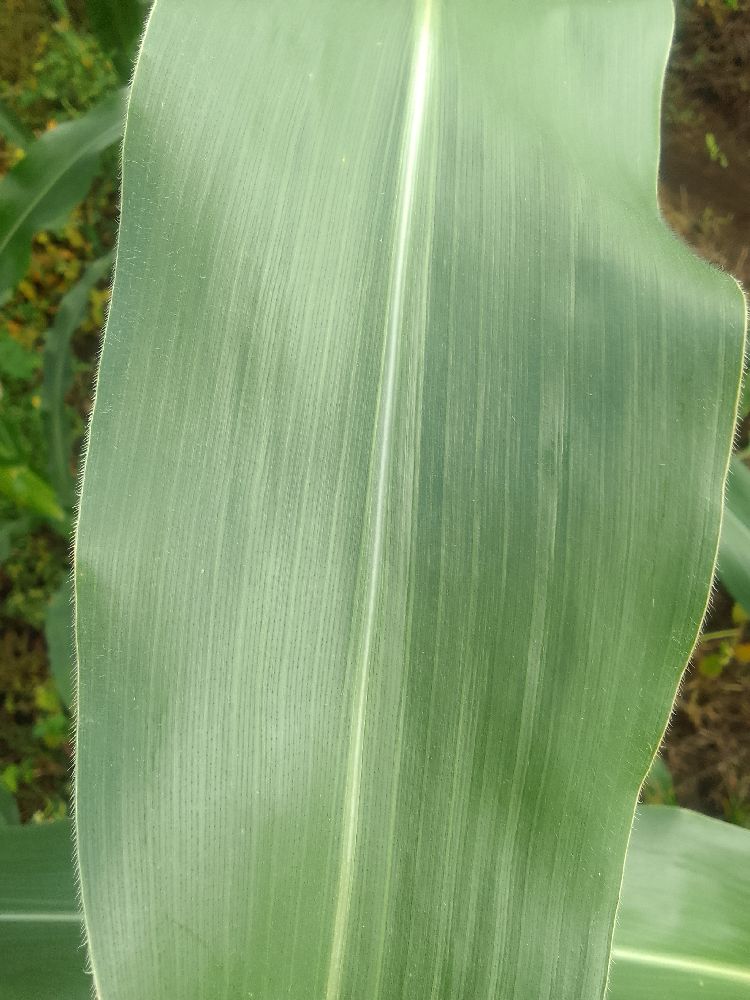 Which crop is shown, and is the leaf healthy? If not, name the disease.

maize, healthy
